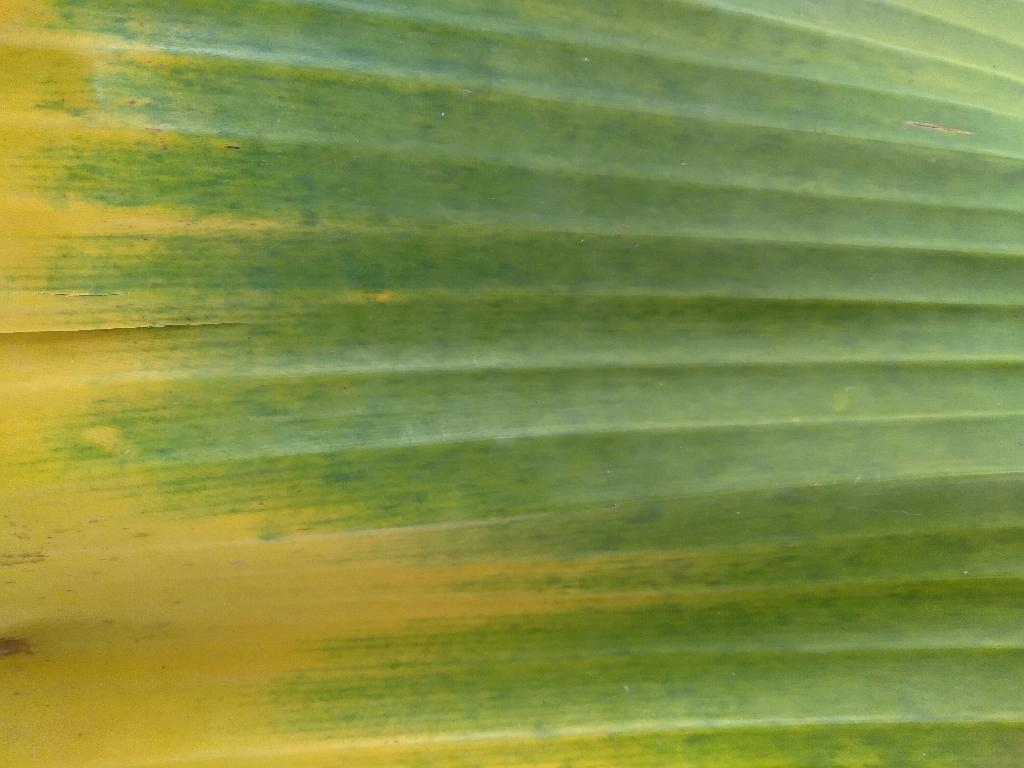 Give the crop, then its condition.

banana, fusarium wilt race 1
